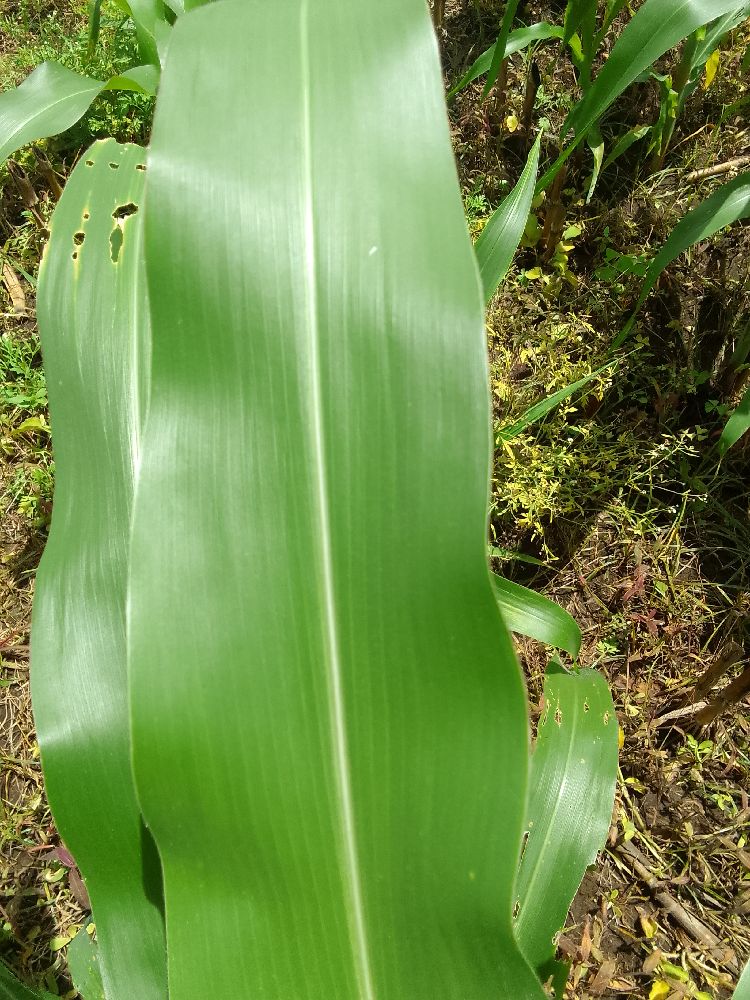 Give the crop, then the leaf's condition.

maize, healthy
